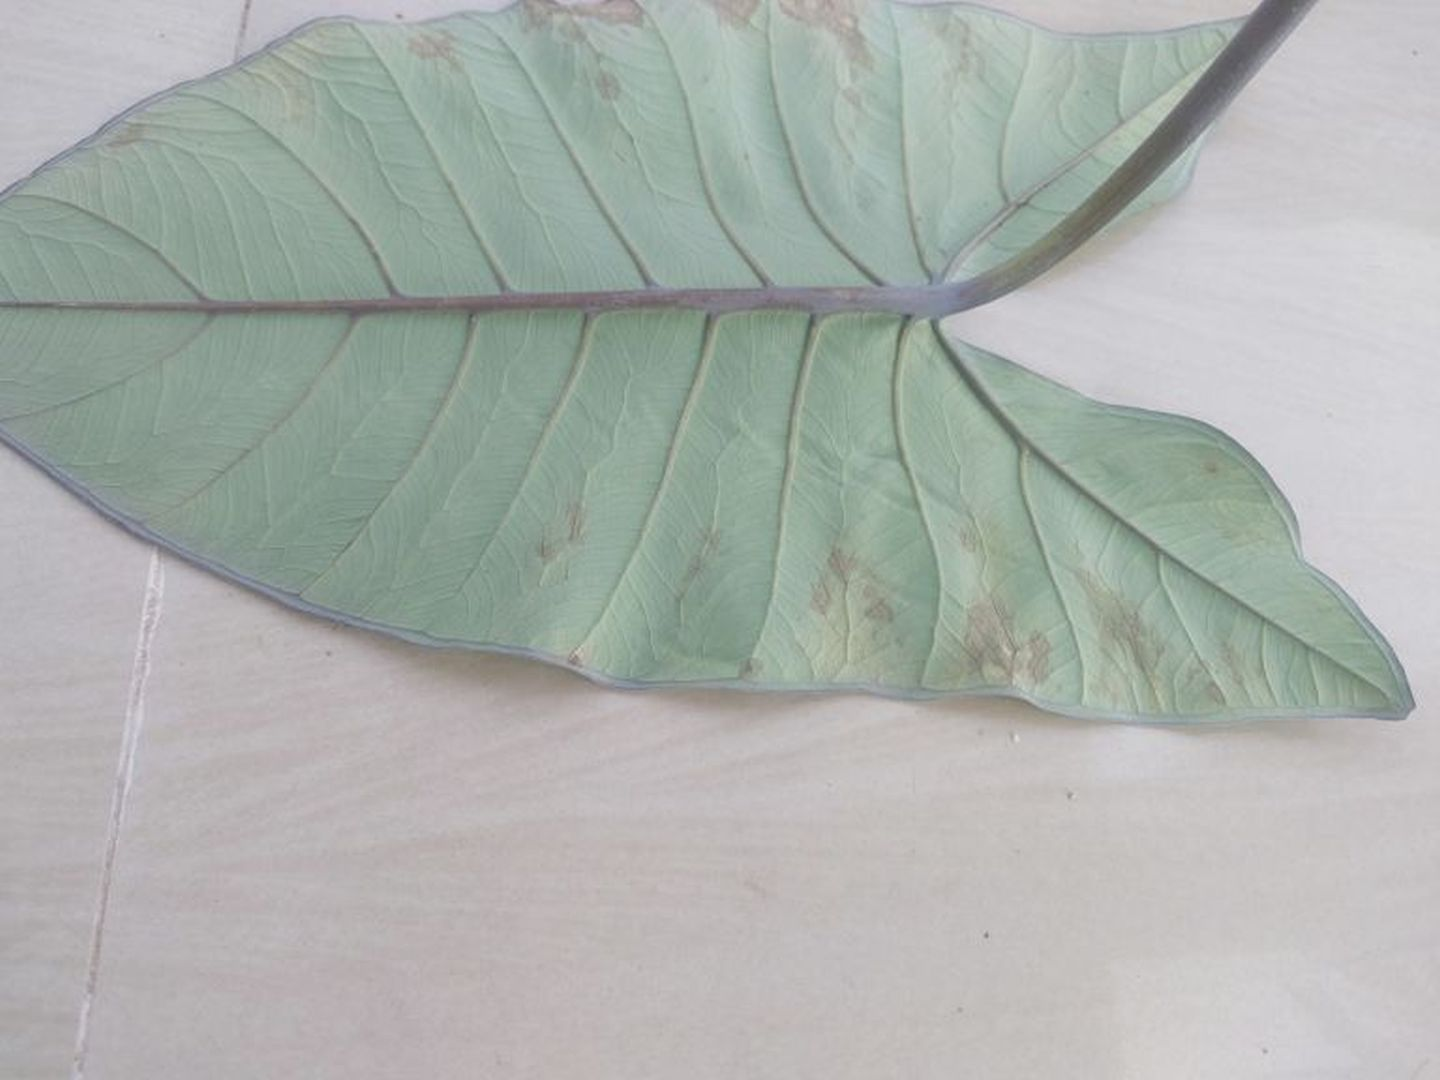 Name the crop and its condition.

taro, leaf blight
